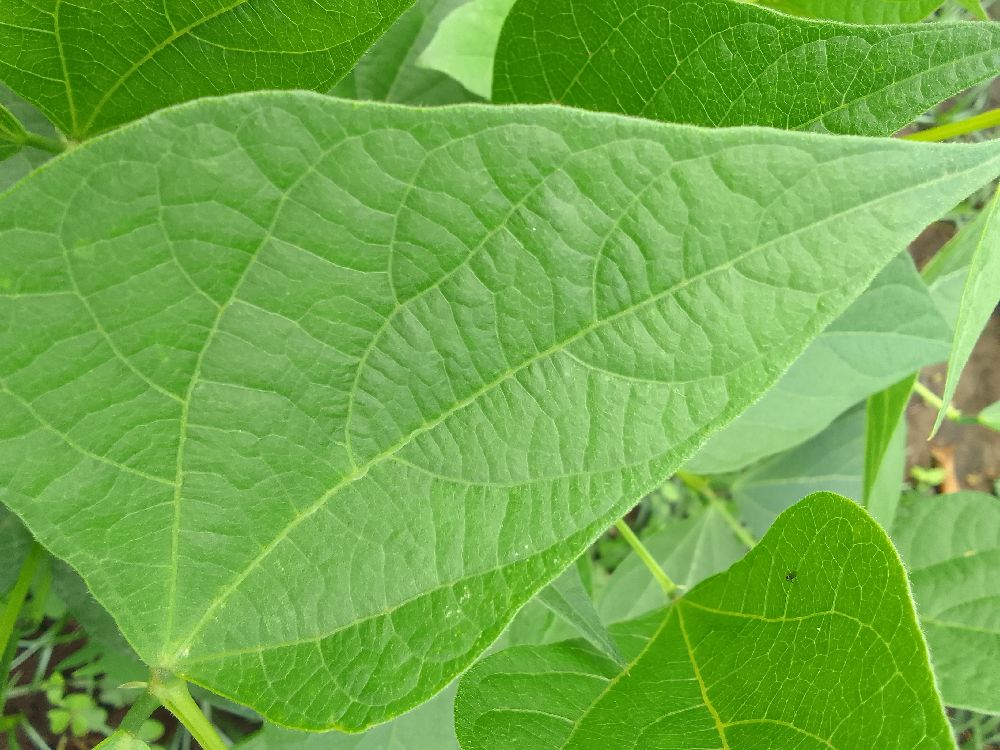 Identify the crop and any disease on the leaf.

common bean, healthy
